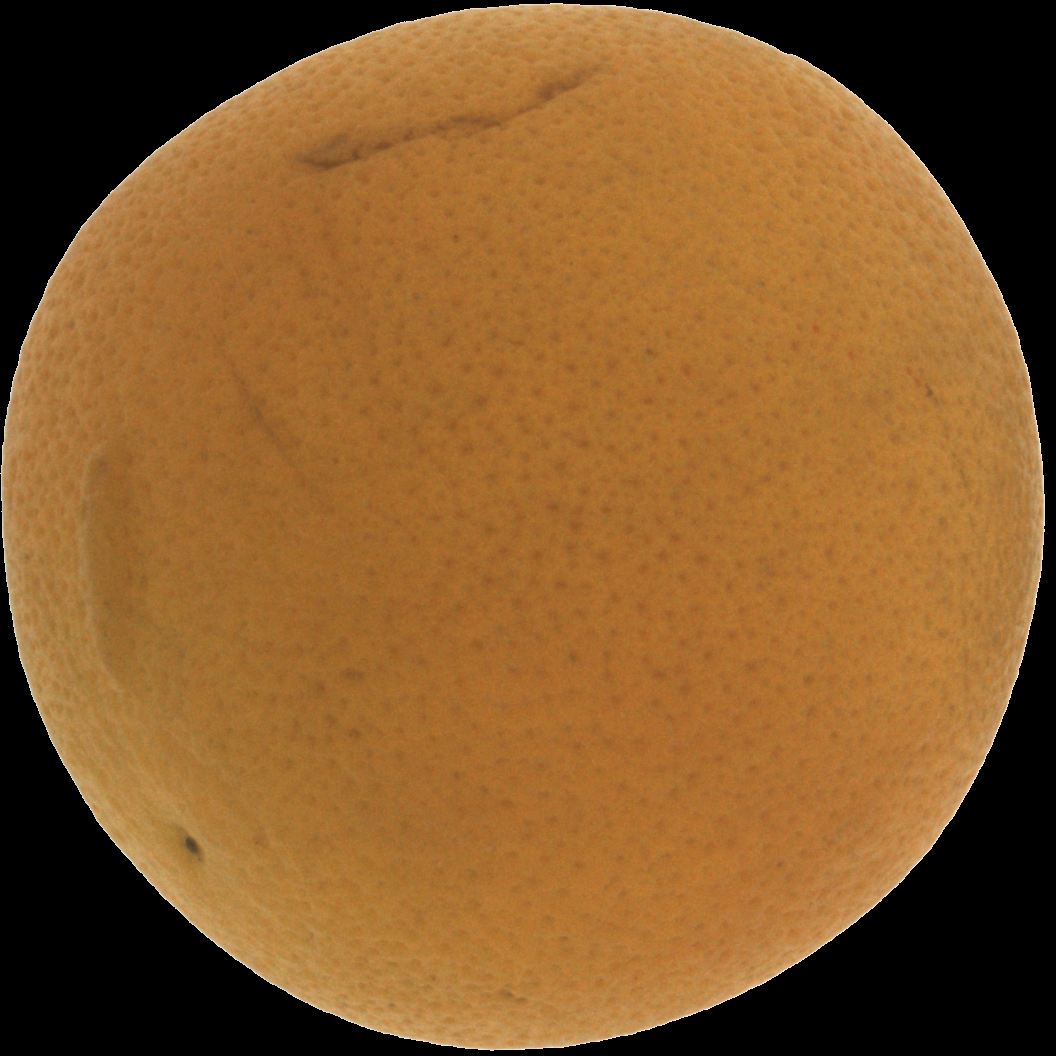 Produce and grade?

orange, bad
